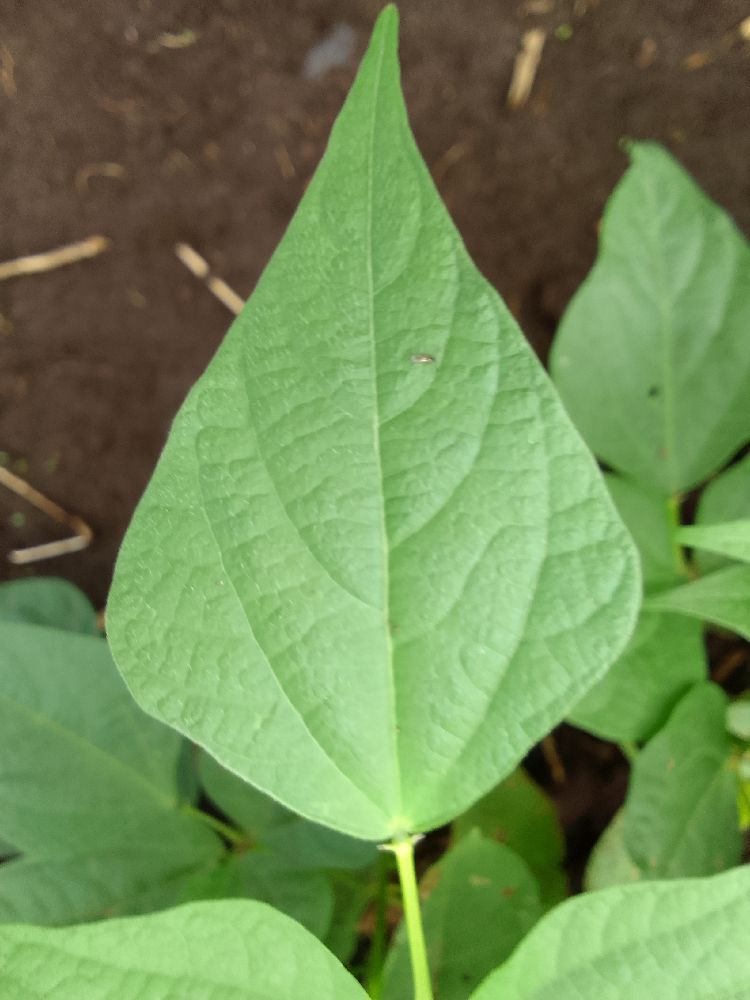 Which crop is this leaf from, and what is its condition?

common bean, healthy
